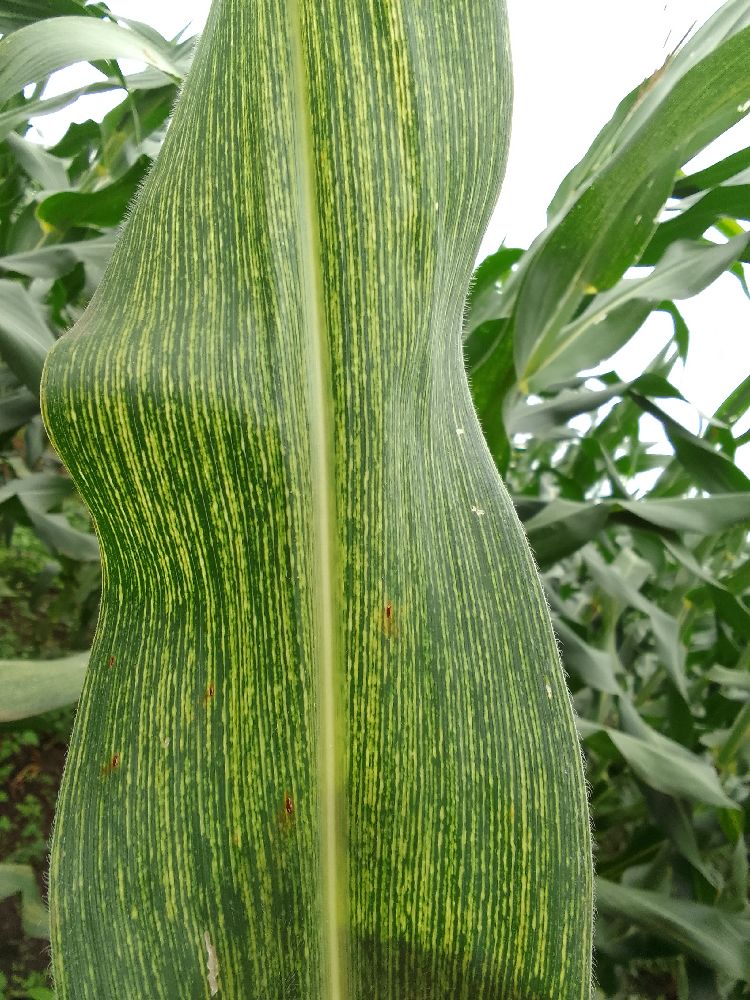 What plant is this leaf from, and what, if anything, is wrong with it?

maize, maize streak virus
